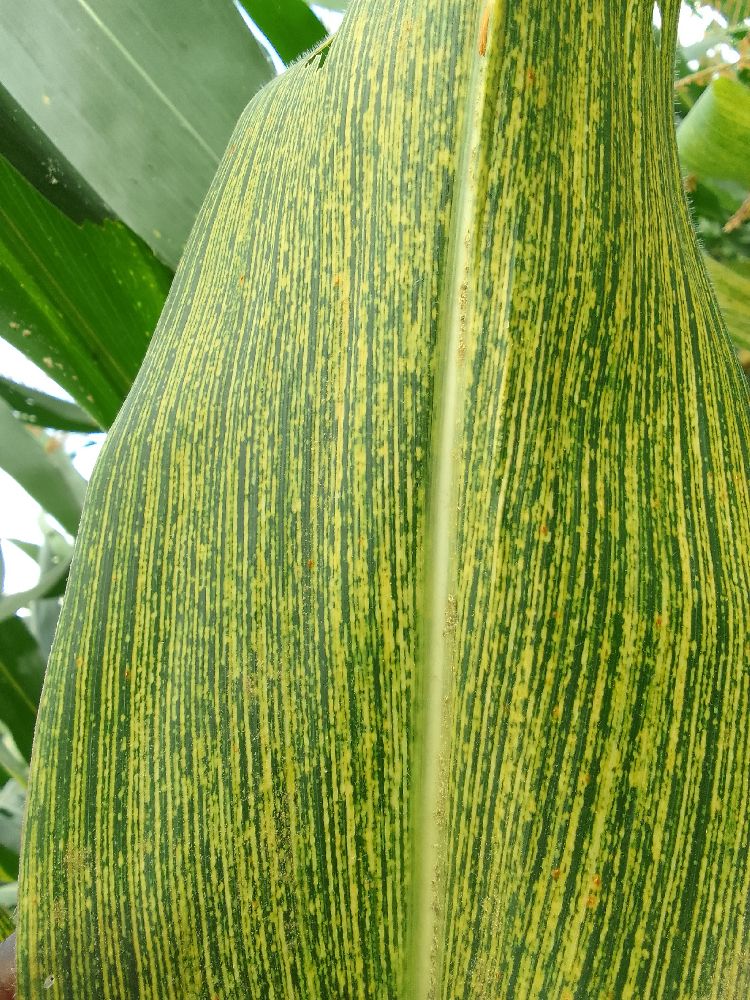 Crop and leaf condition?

maize, maize streak virus
